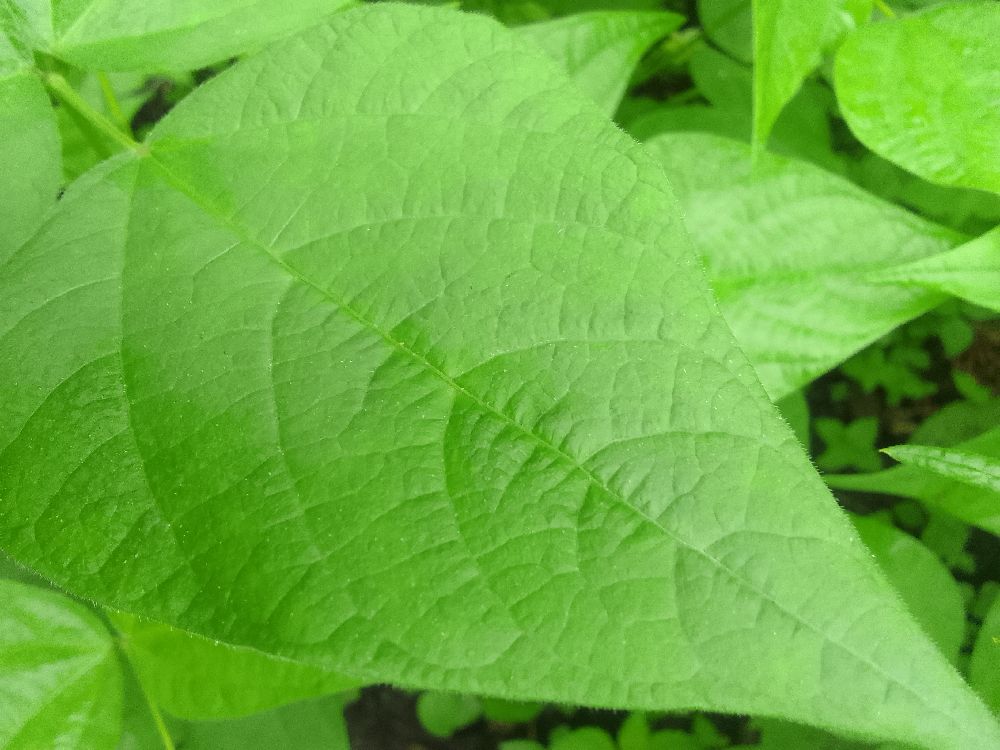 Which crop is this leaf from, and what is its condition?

common bean, healthy
